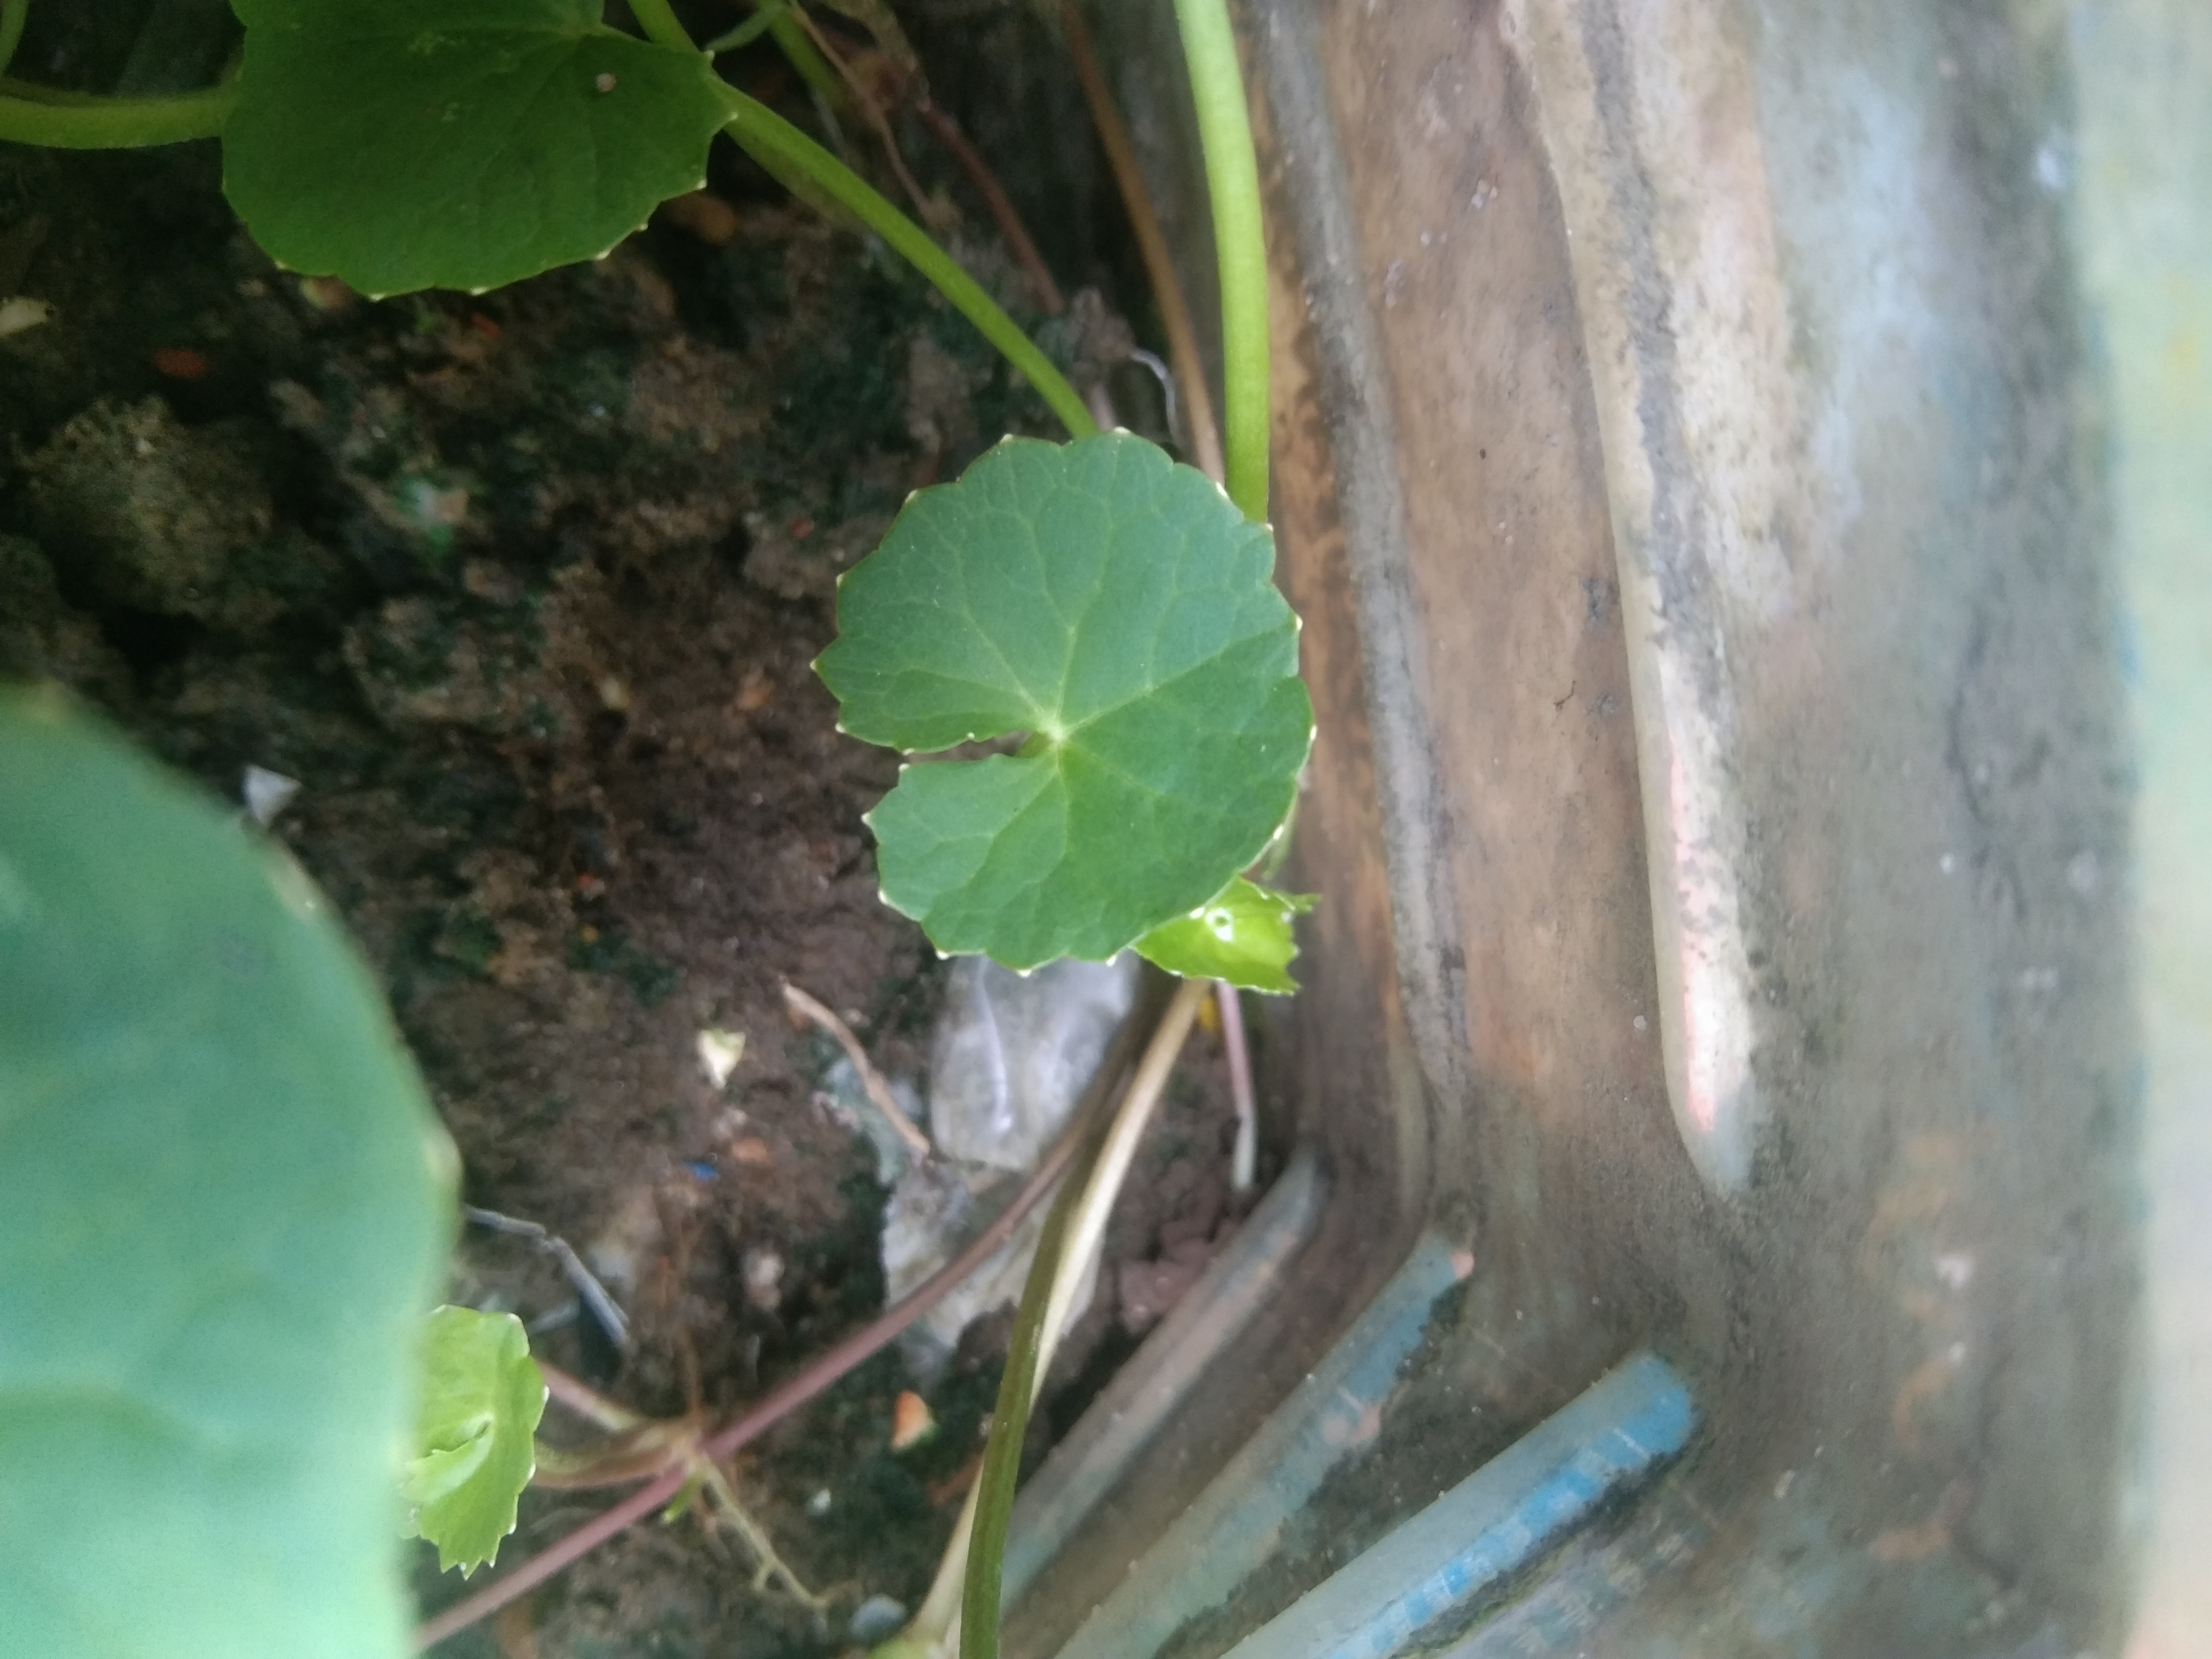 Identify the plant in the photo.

thankuni
